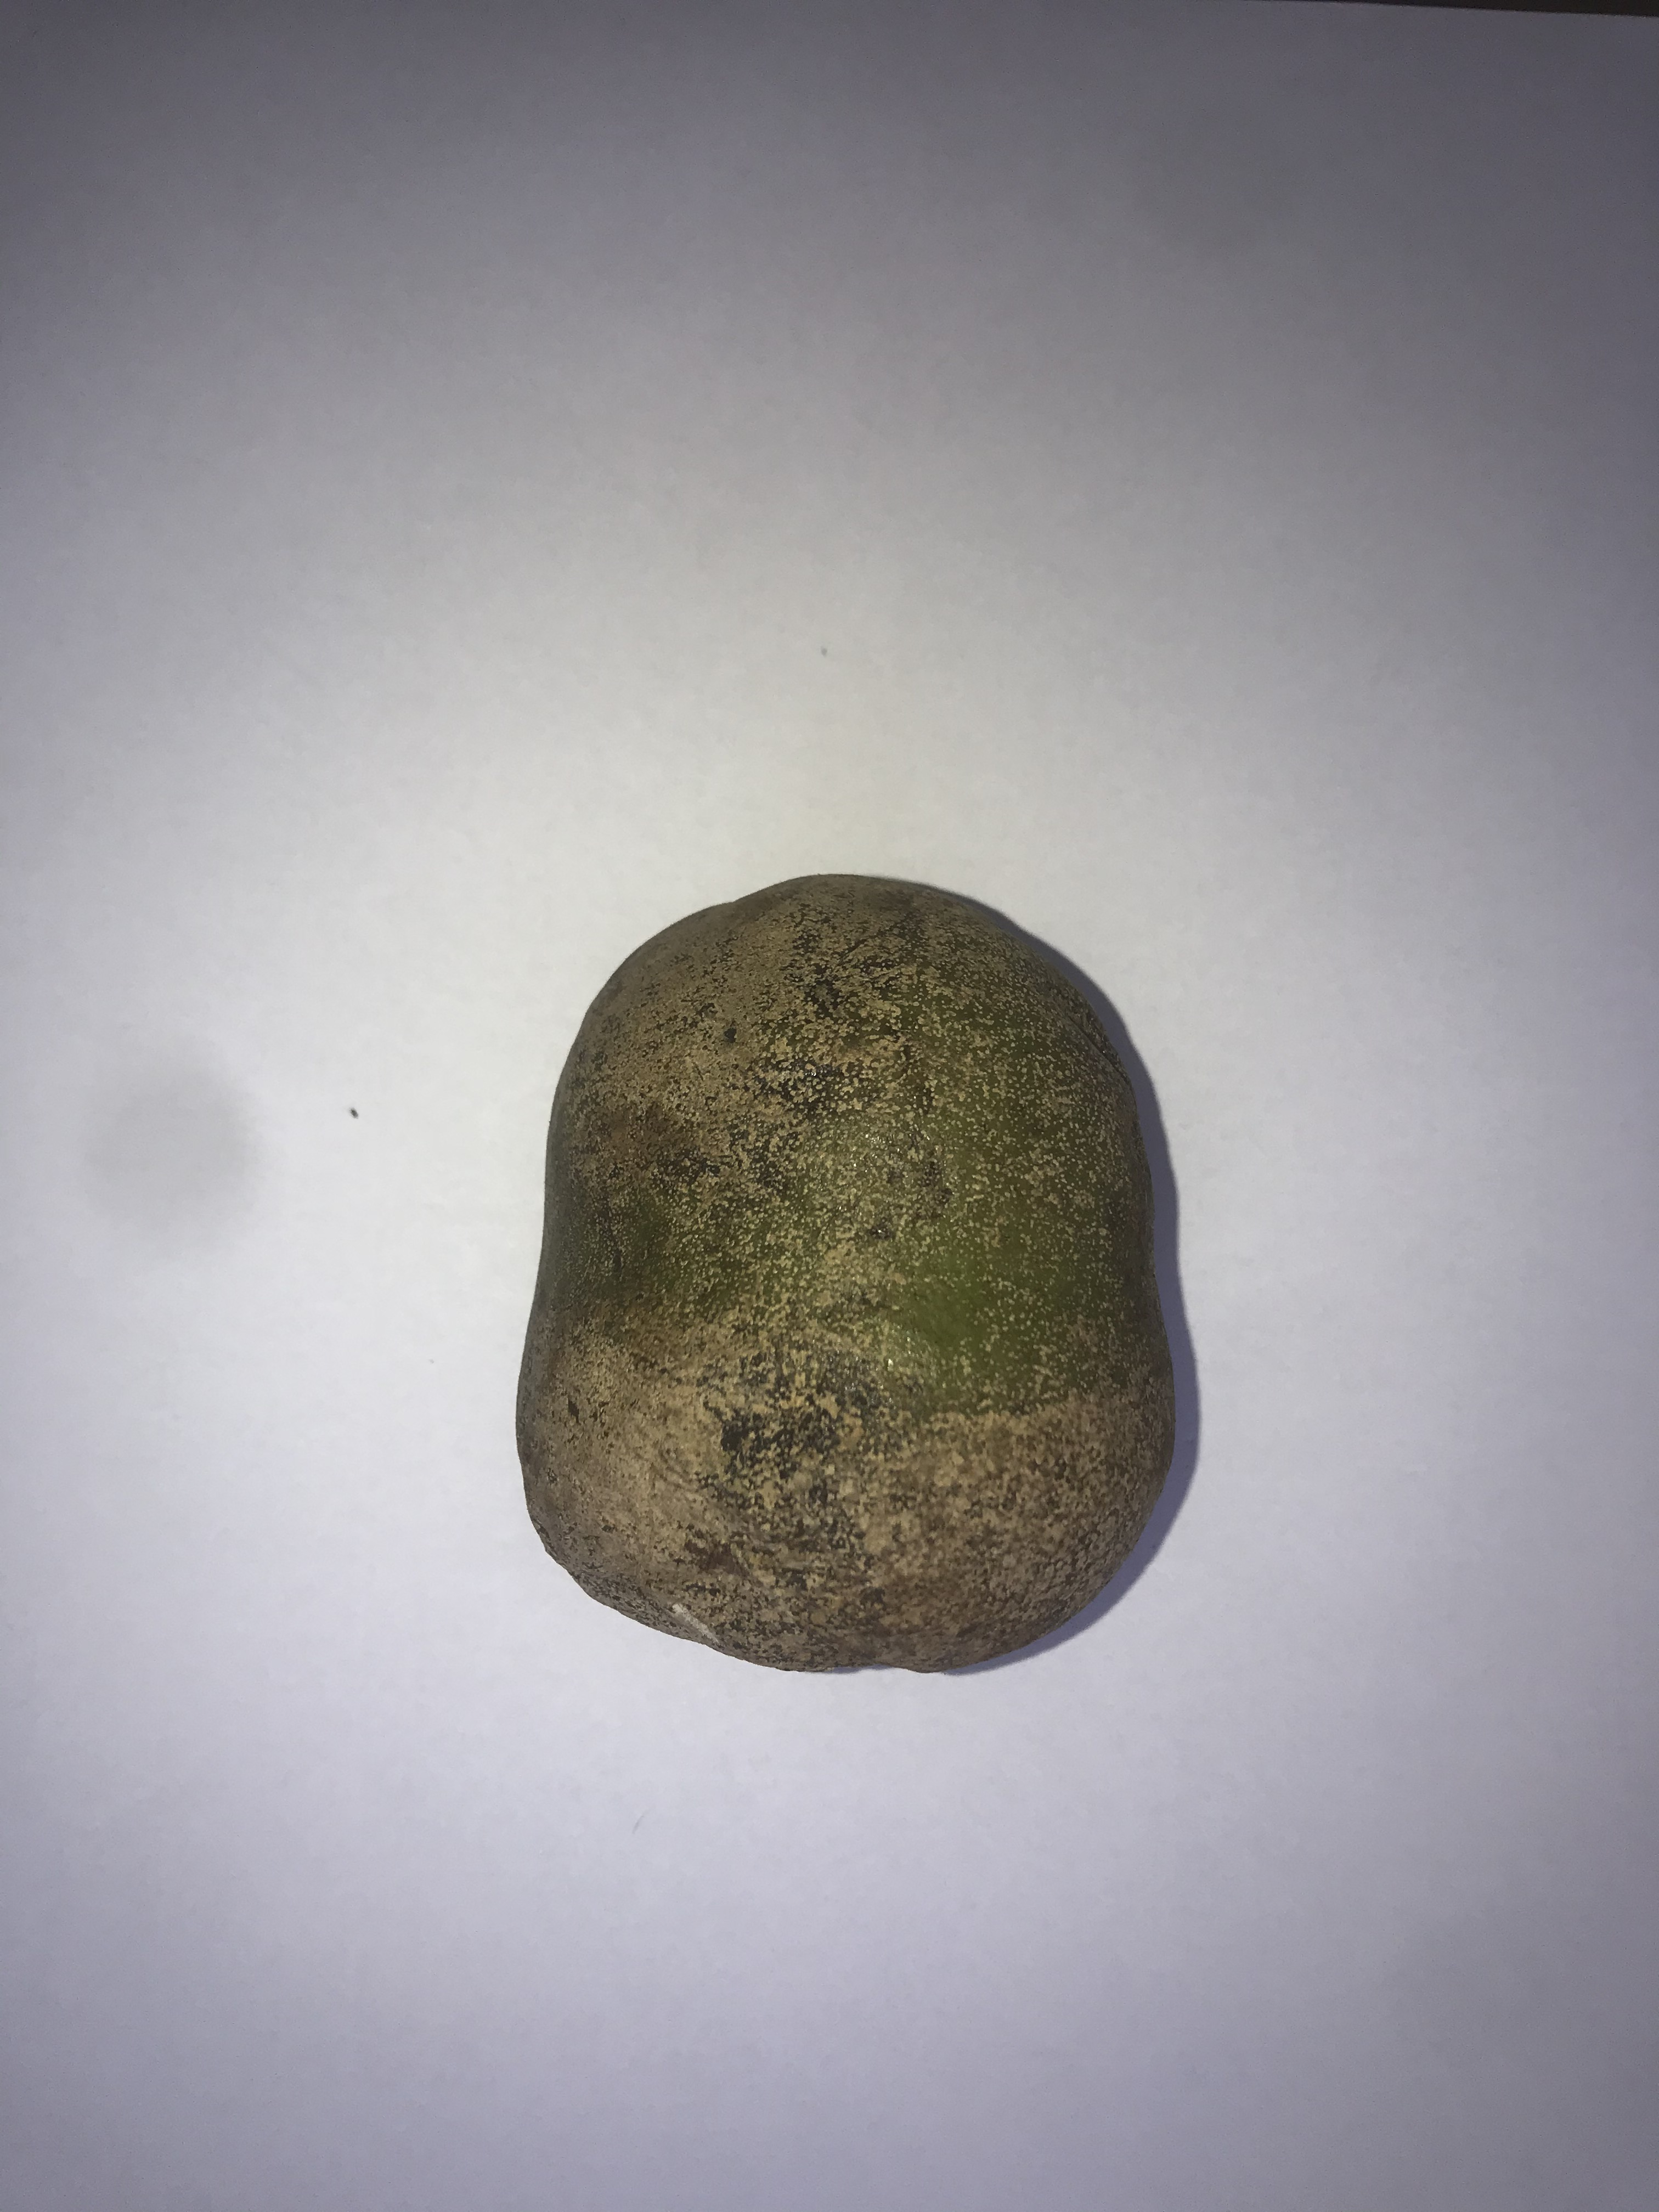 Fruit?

pequi
